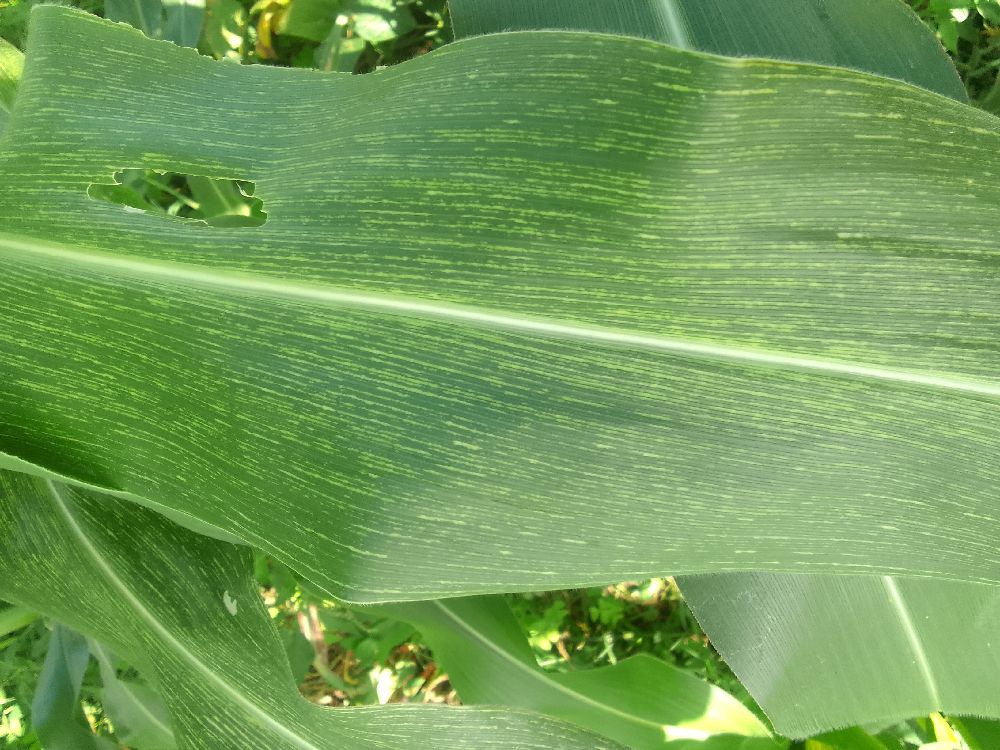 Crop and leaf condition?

maize, maize streak virus
